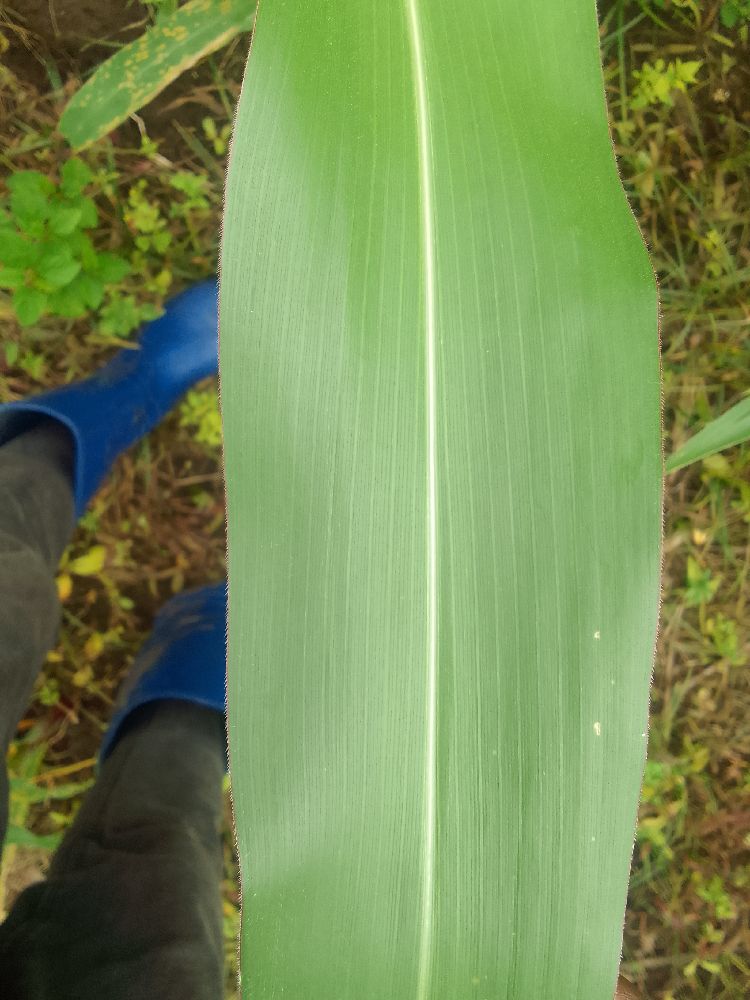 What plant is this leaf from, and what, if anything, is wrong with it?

maize, healthy
